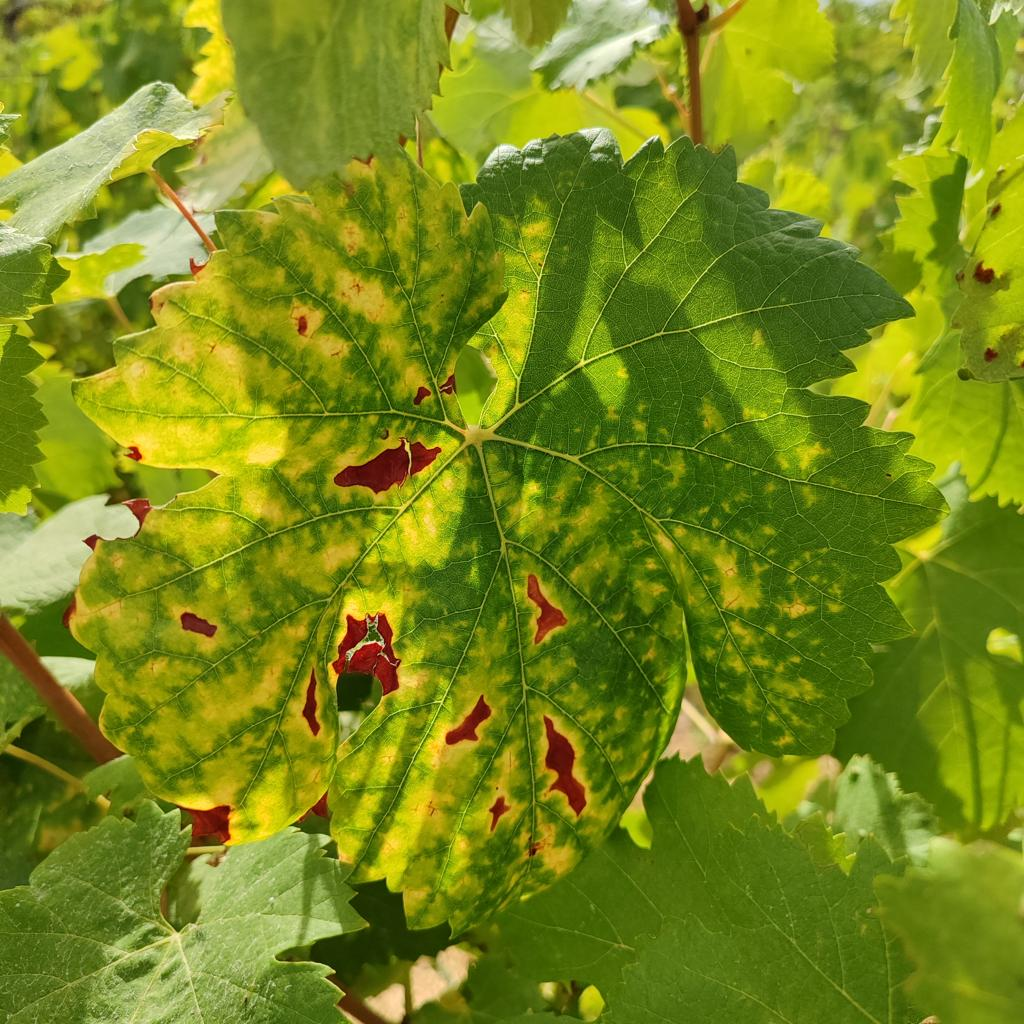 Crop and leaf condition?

grapevine, esca complex
